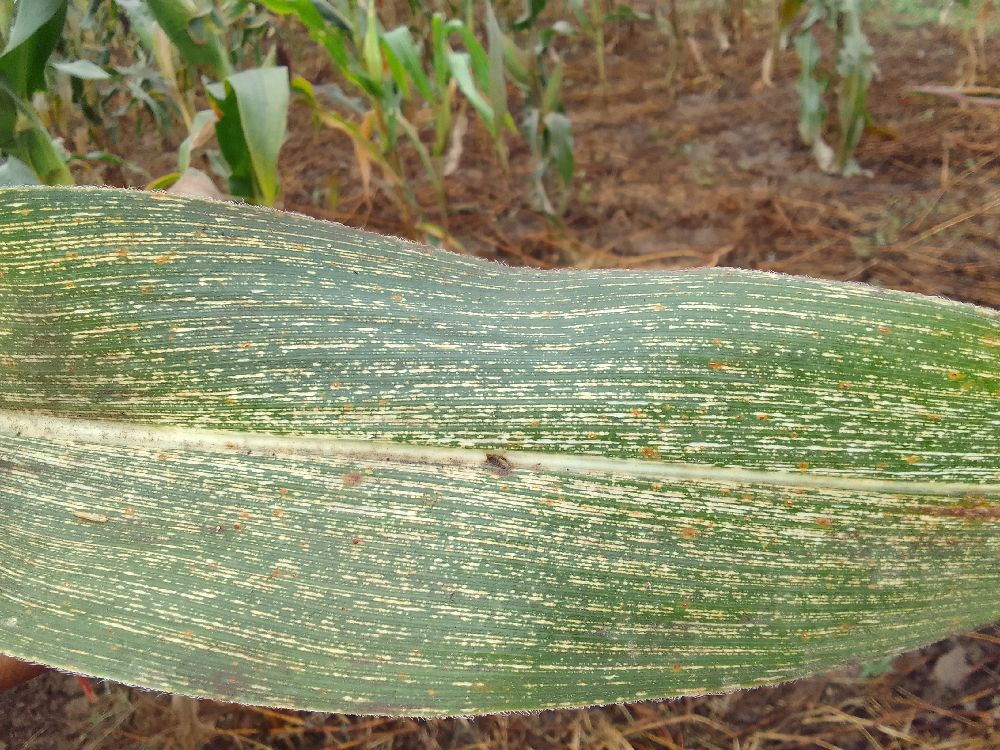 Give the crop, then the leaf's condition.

maize, maize streak virus
